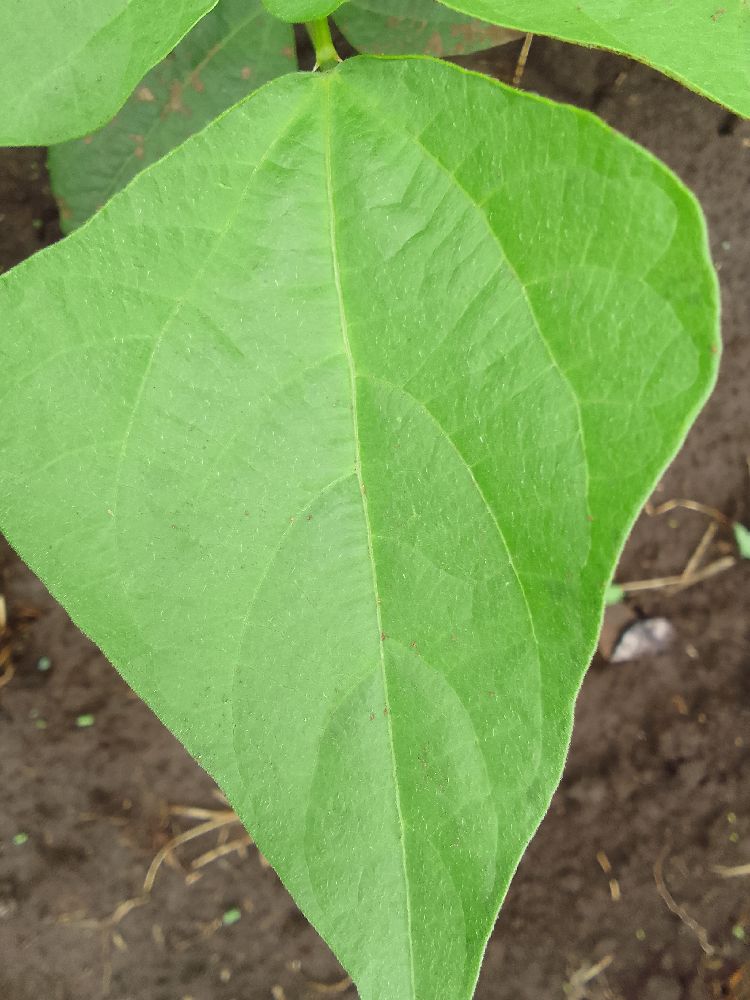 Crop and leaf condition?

common bean, healthy
